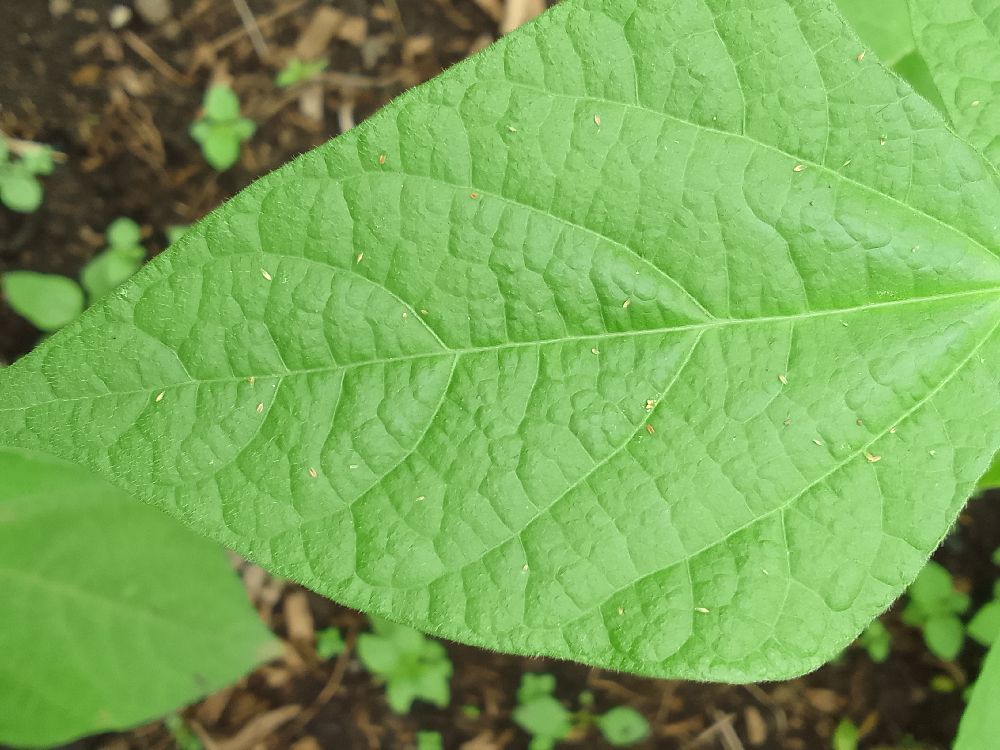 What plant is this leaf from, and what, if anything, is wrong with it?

common bean, healthy
